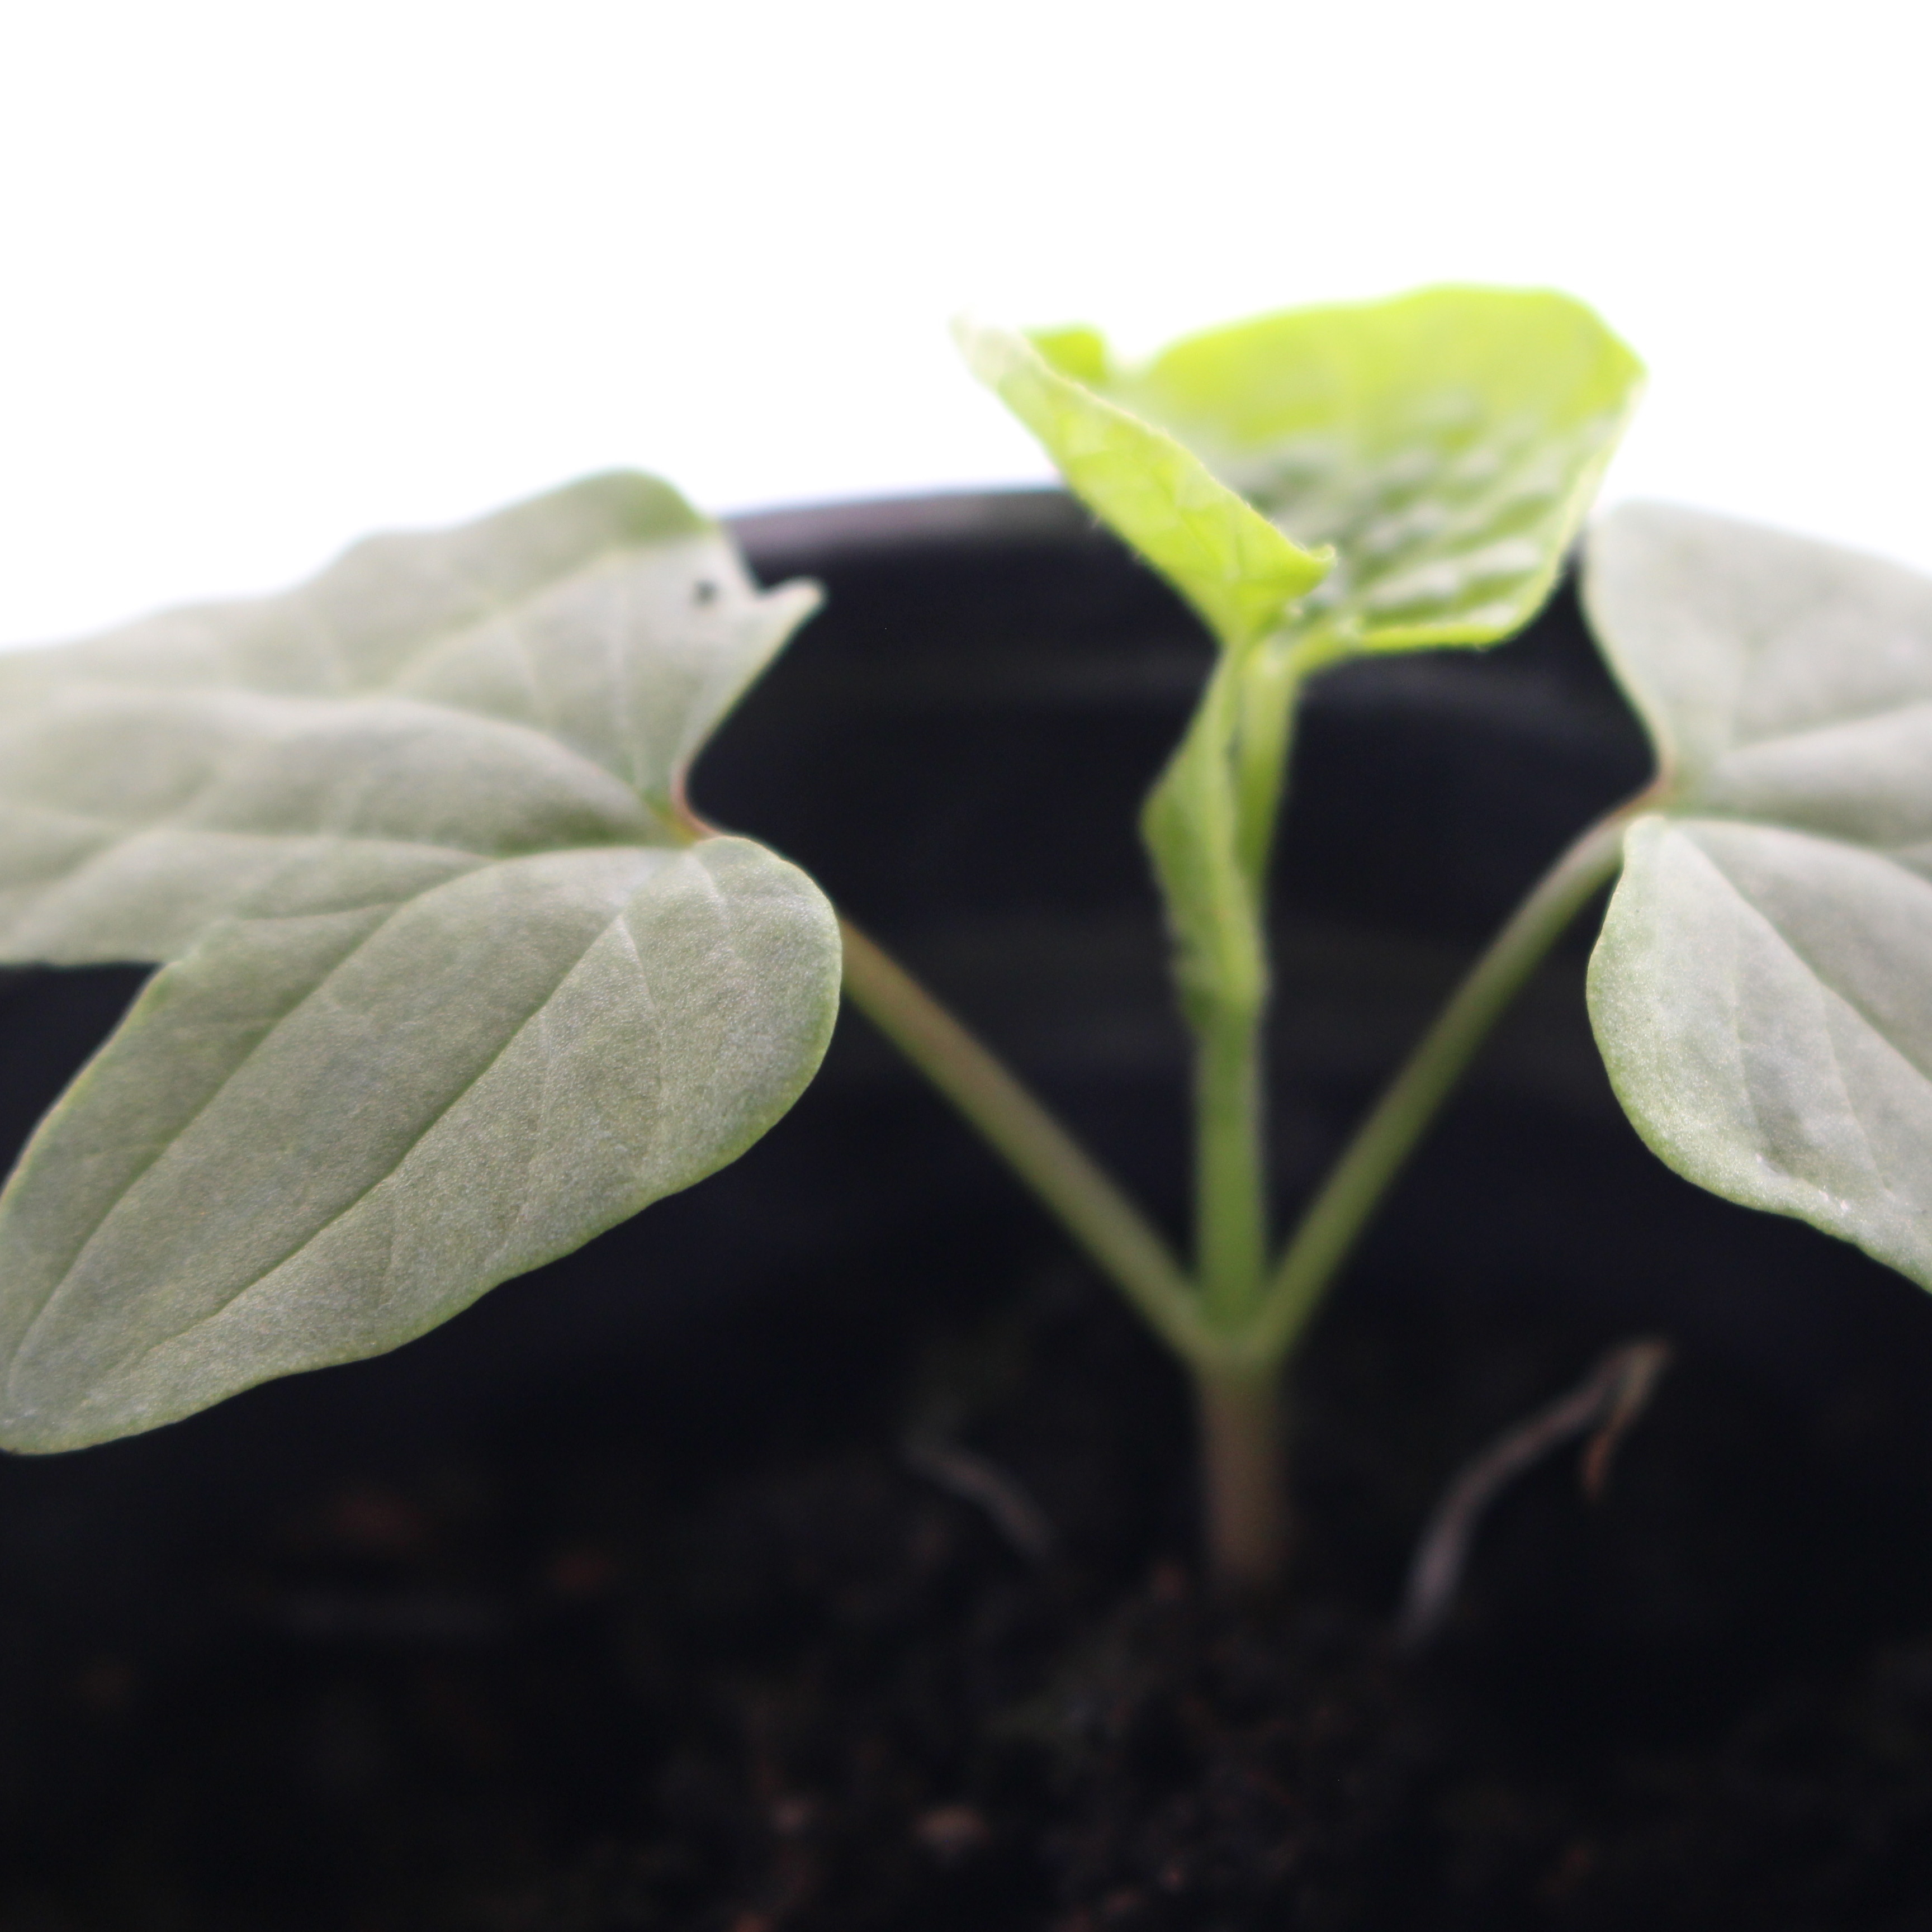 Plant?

Convolvulus arvensis
